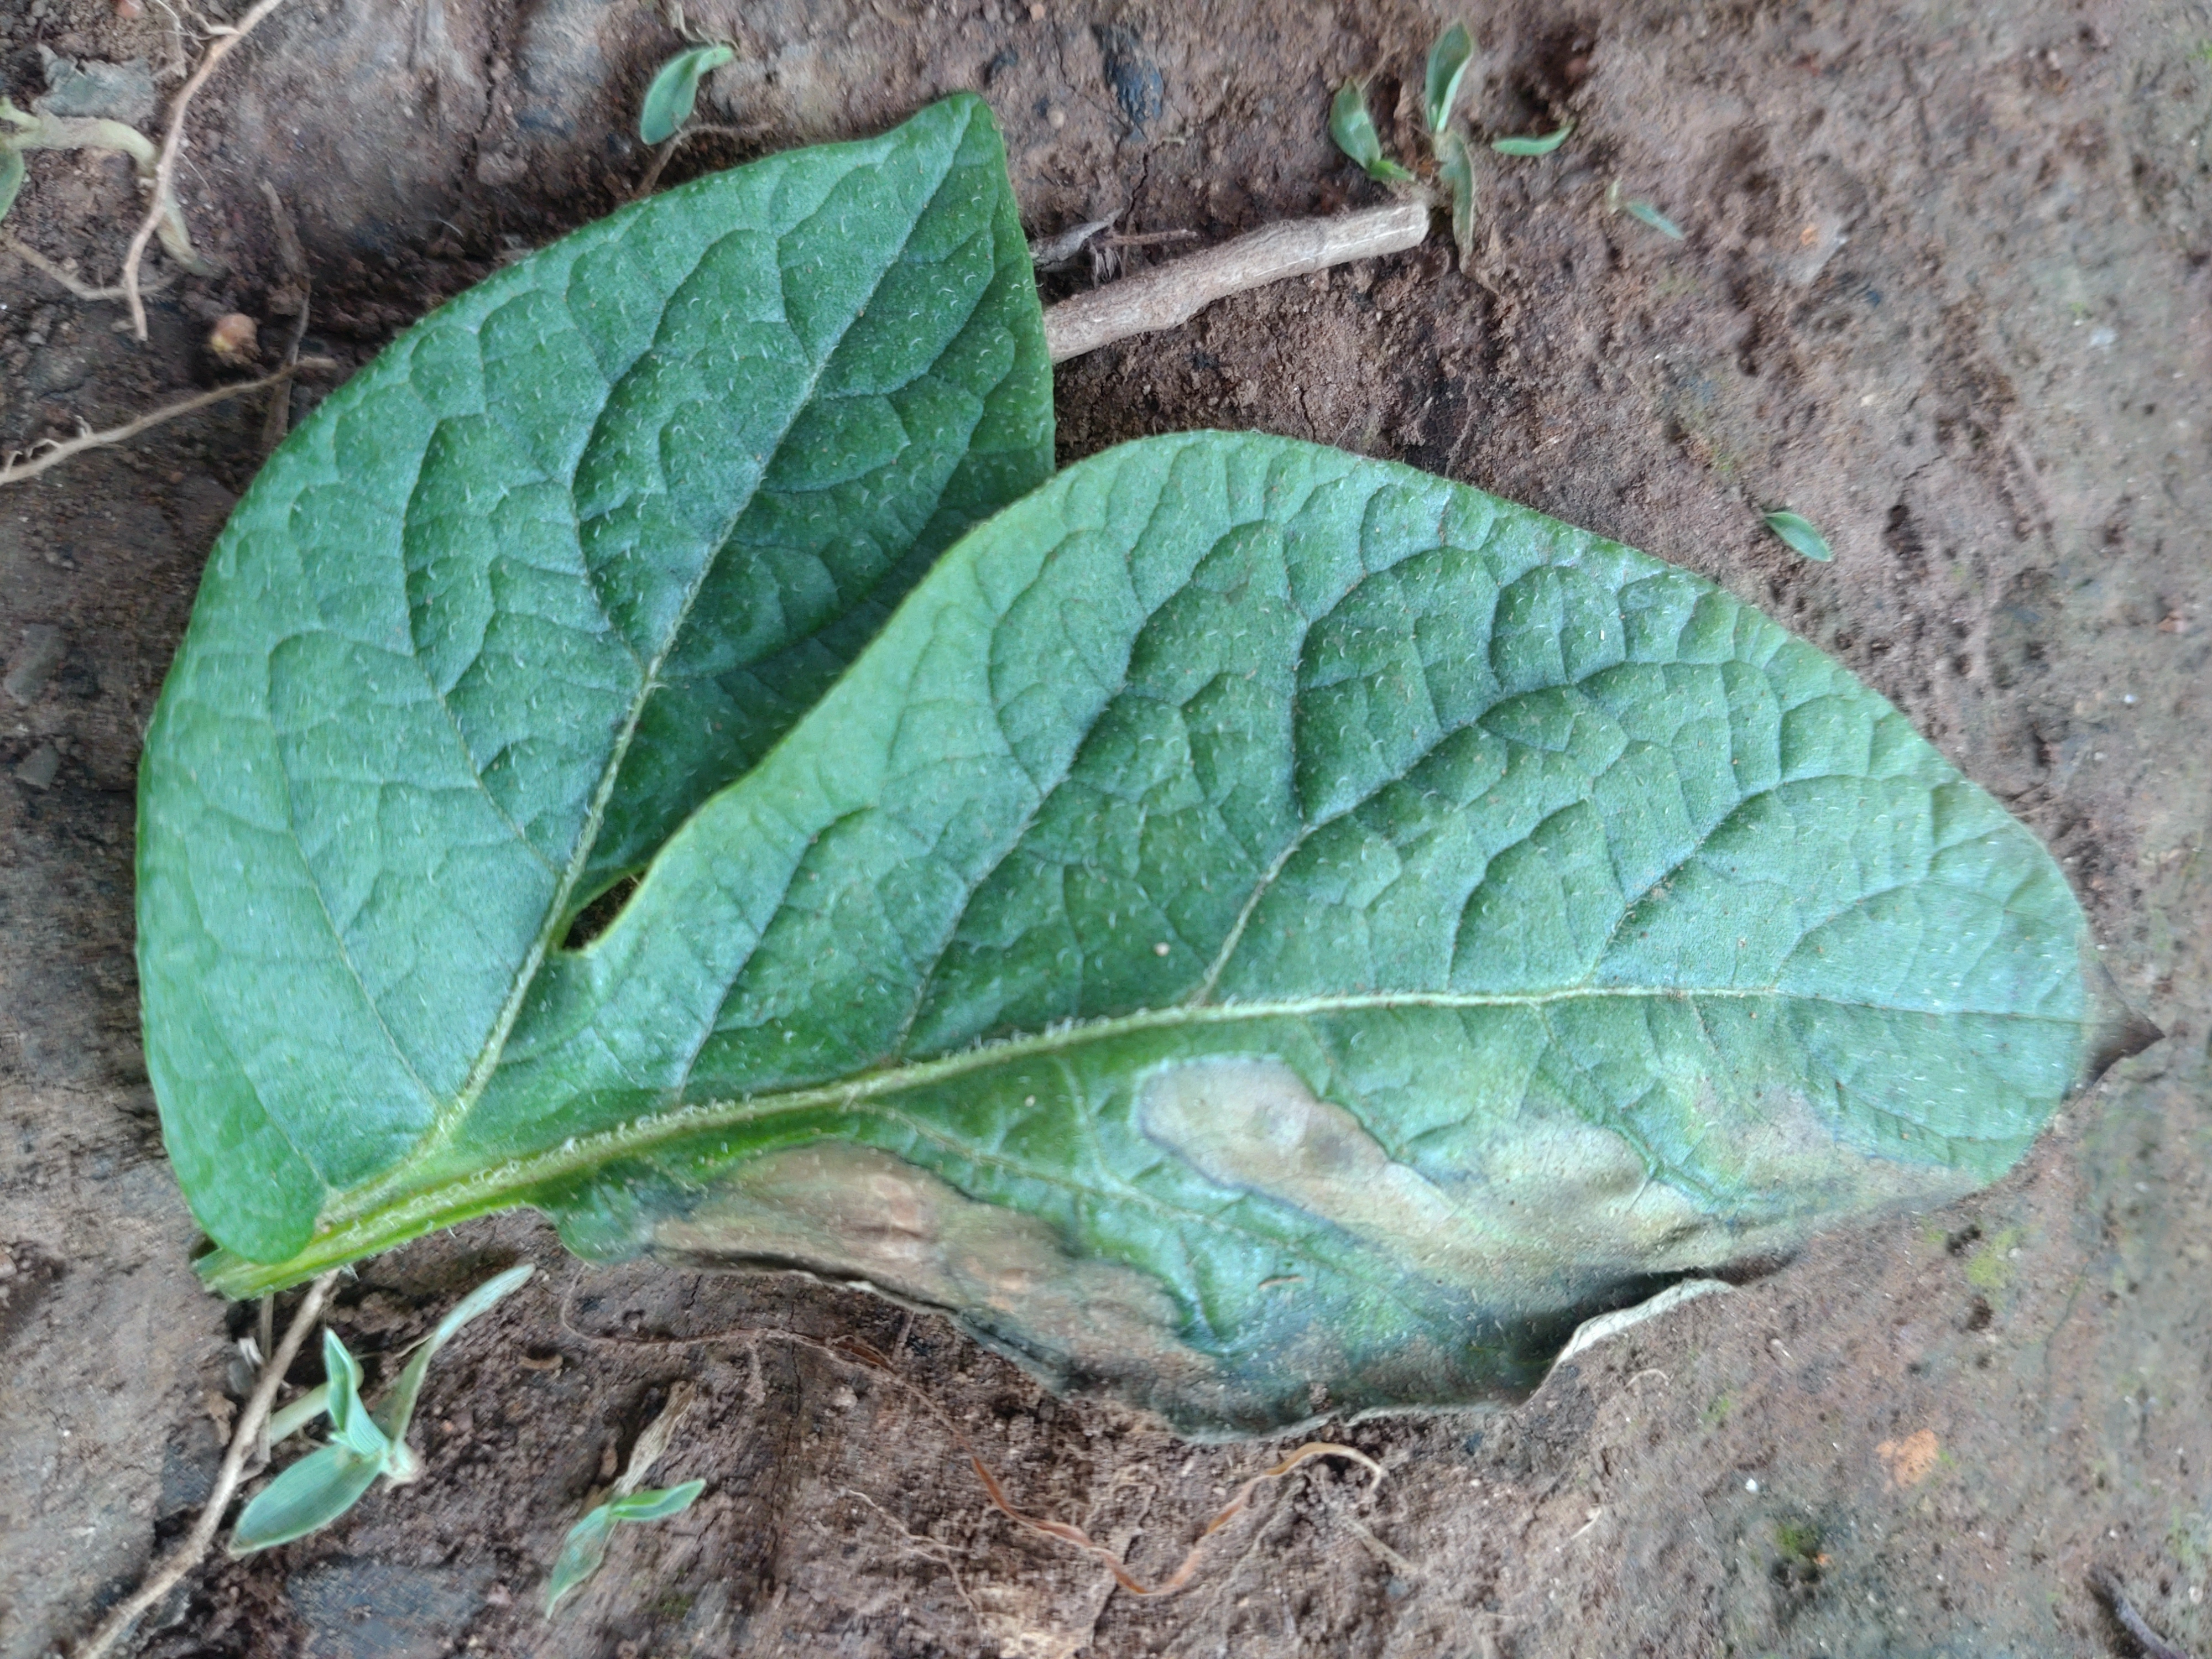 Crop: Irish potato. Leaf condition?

early blight
